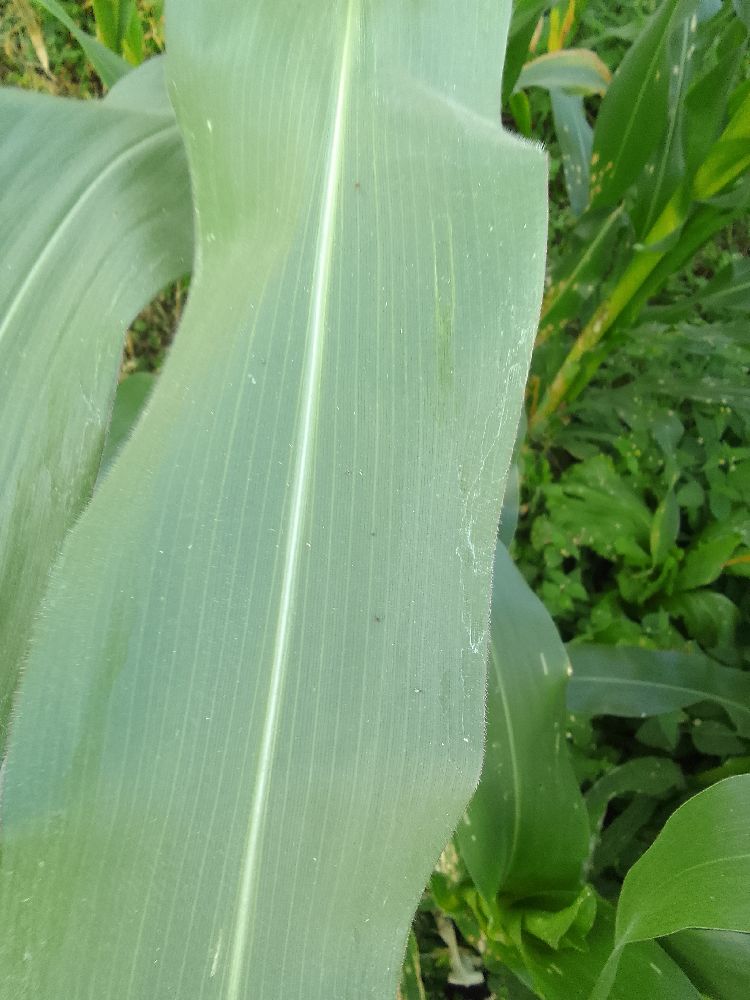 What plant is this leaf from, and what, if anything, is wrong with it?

common bean, healthy
